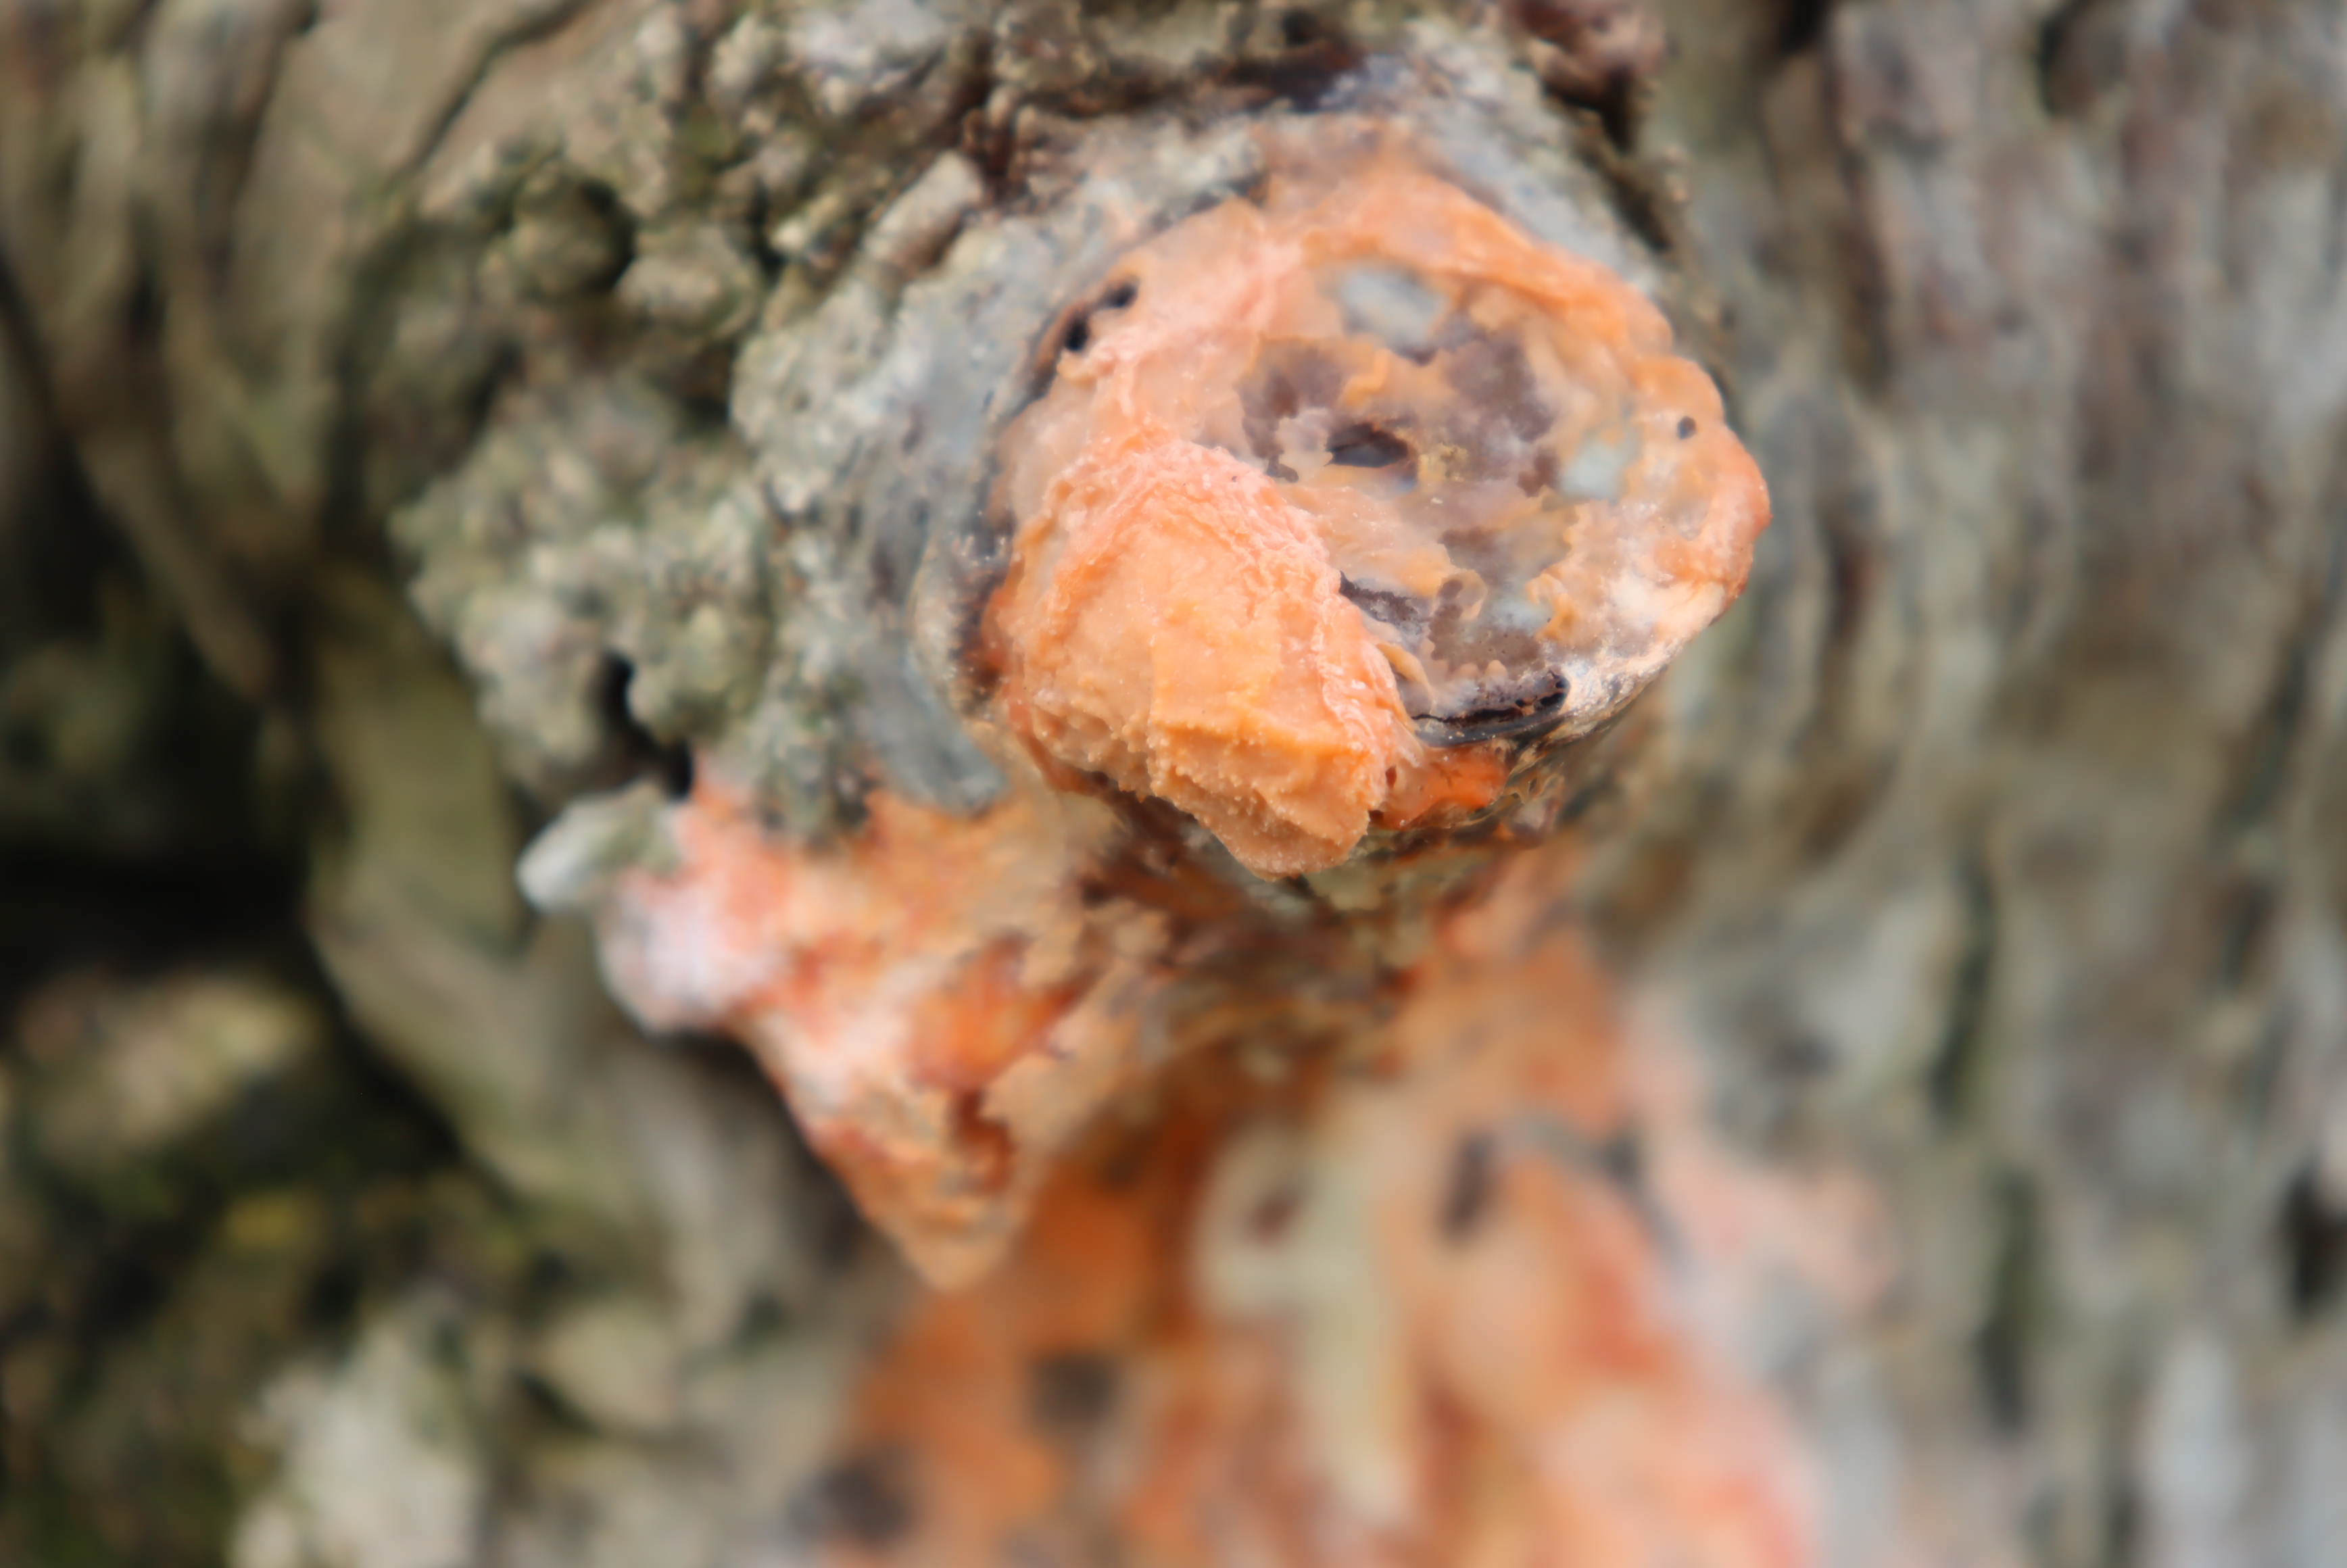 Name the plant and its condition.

kiwi, pionnotes cesatii
